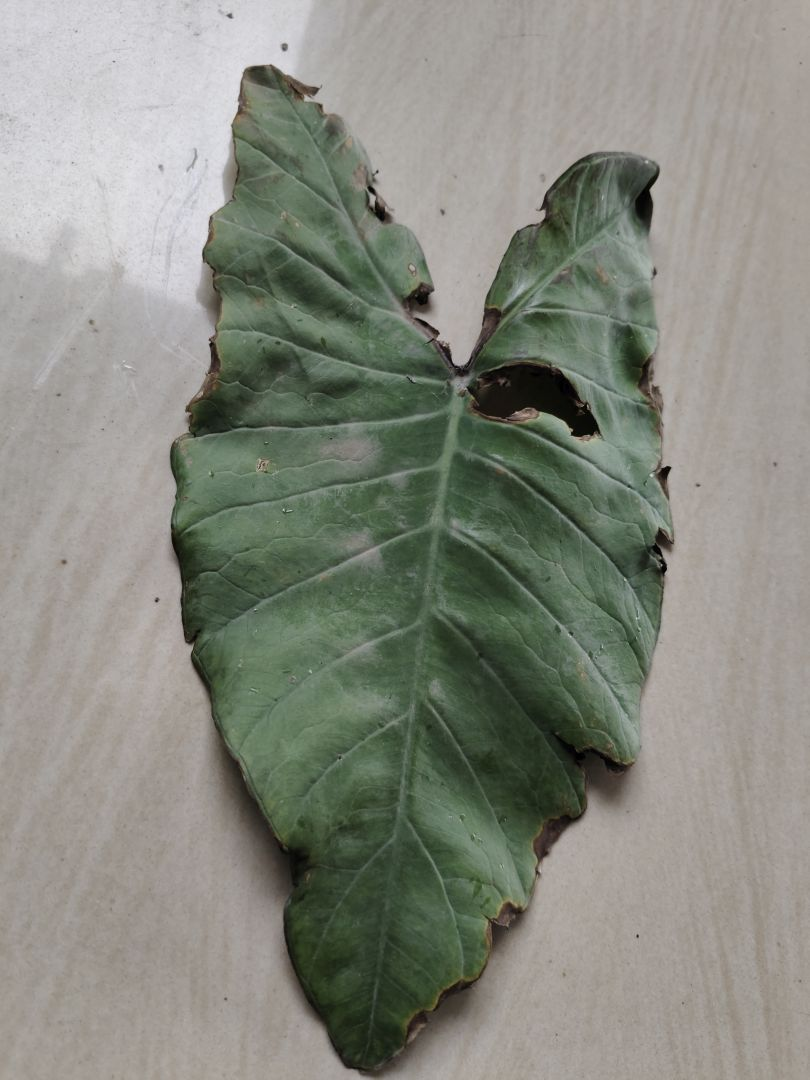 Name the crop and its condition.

taro, leaf blight
